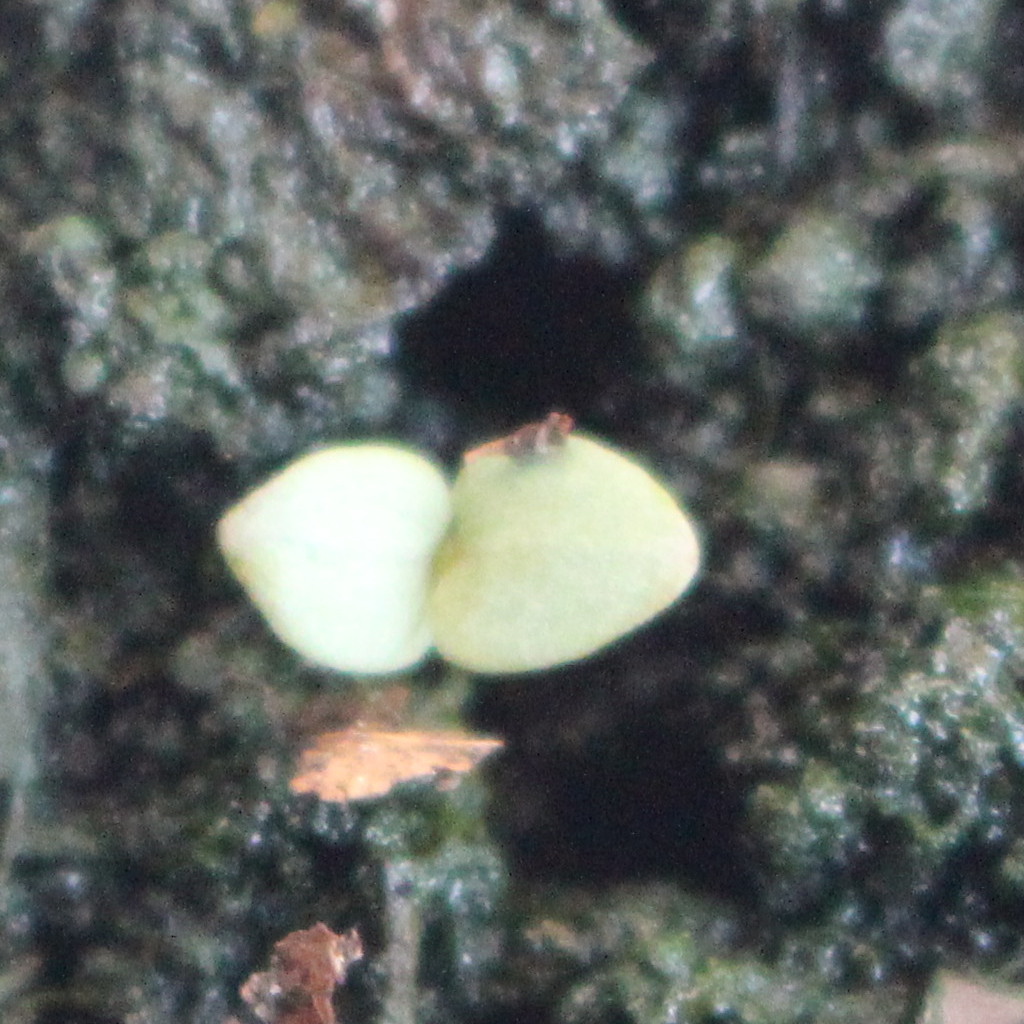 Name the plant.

Veronica persica
